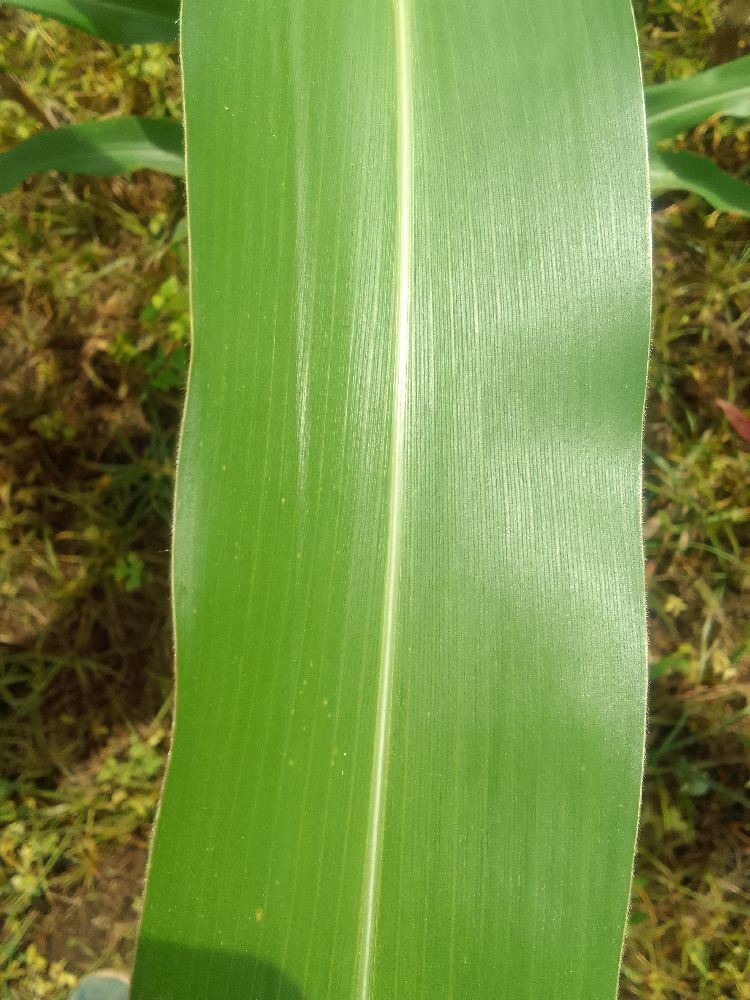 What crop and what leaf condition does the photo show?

maize, healthy
